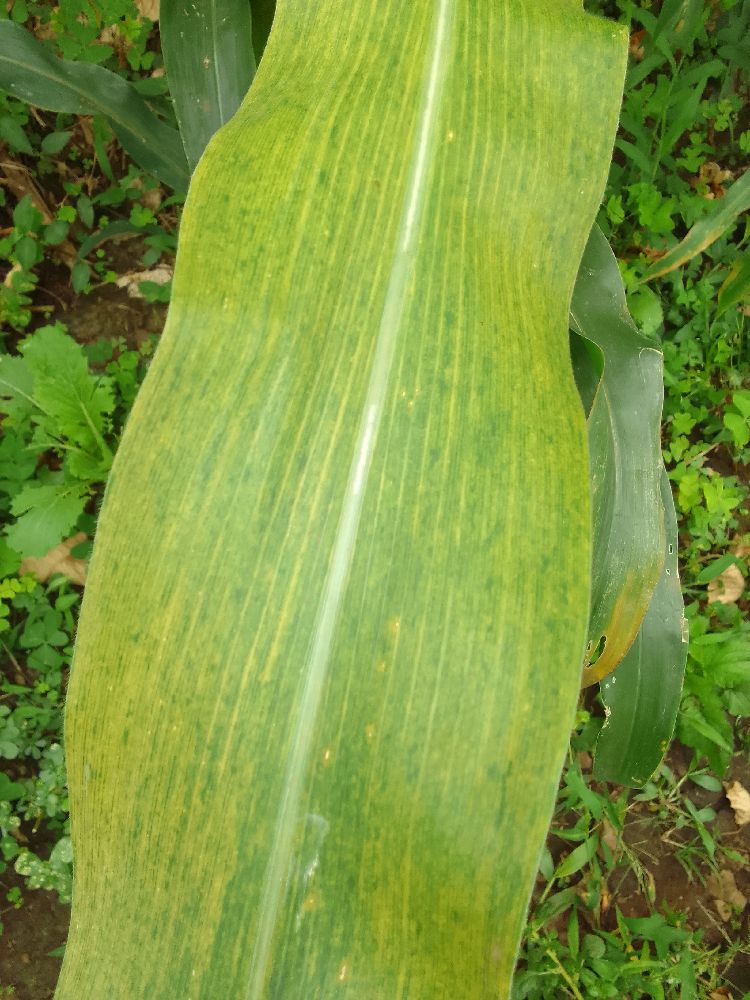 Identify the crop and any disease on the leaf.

maize, maize lethal necrosis
